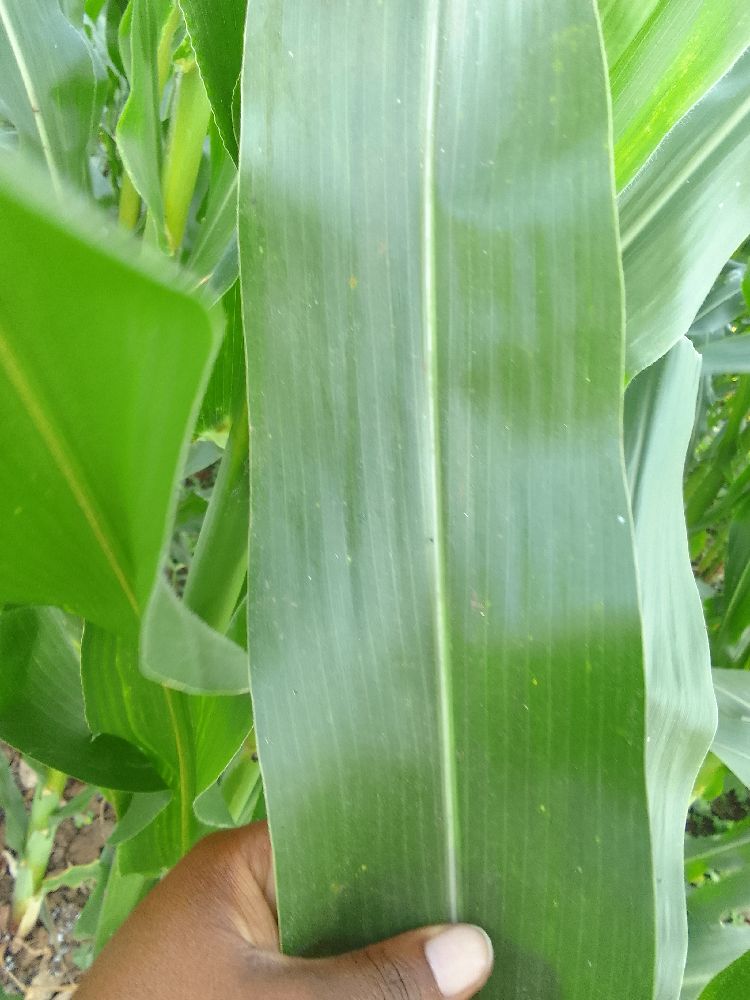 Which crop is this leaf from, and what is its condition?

maize, healthy
